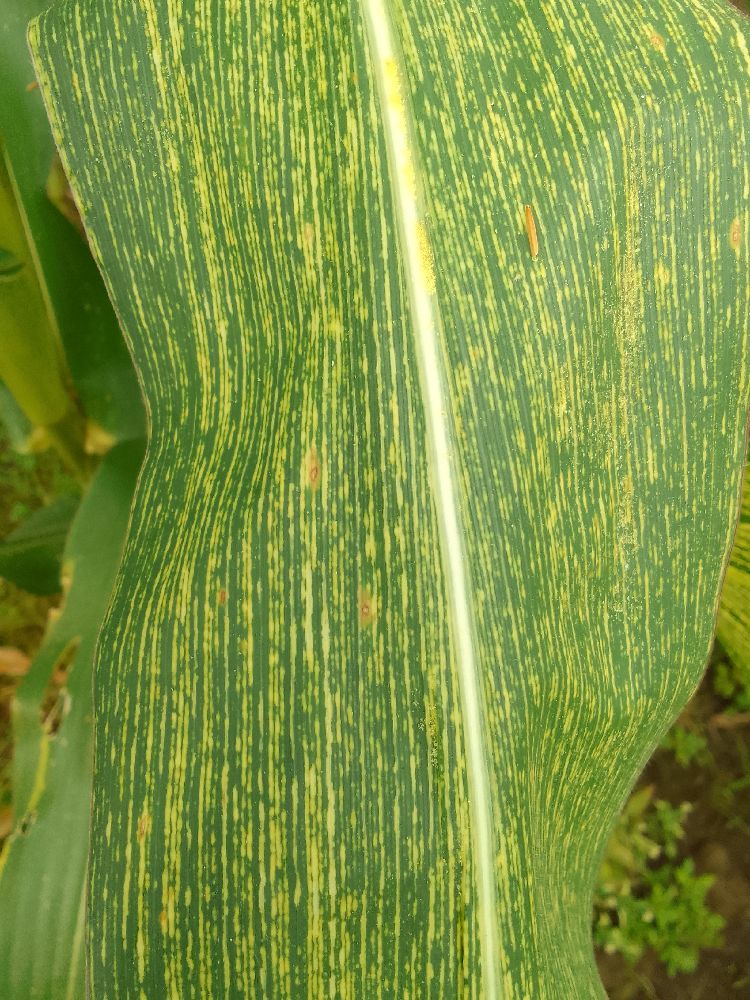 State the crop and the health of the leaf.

maize, maize streak virus
